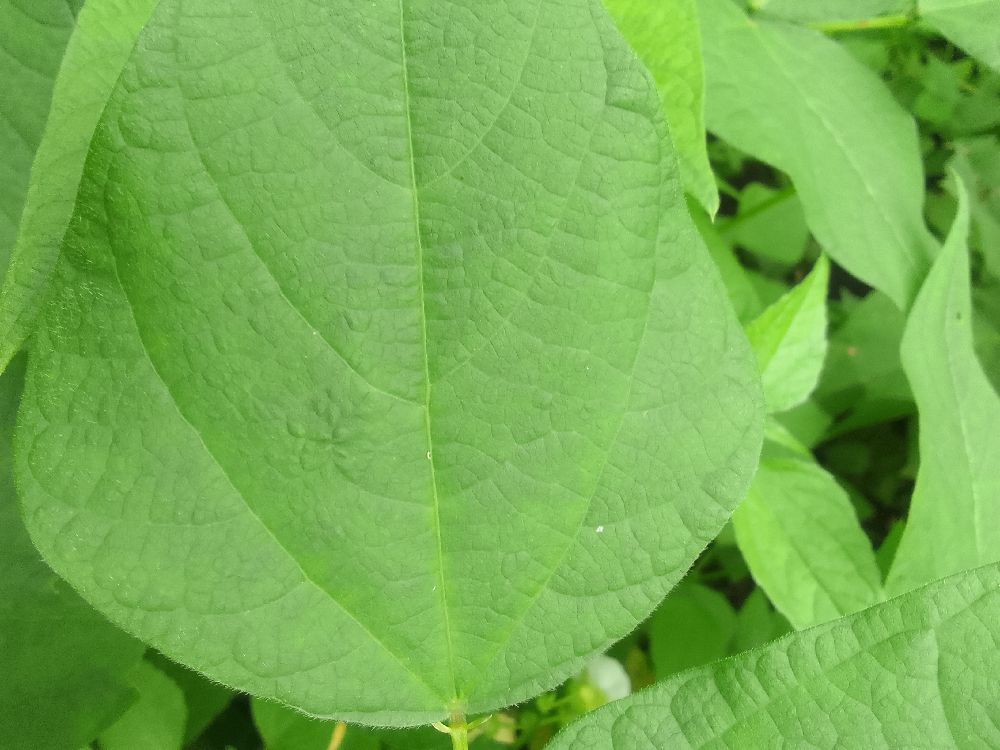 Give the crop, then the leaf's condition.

common bean, healthy
